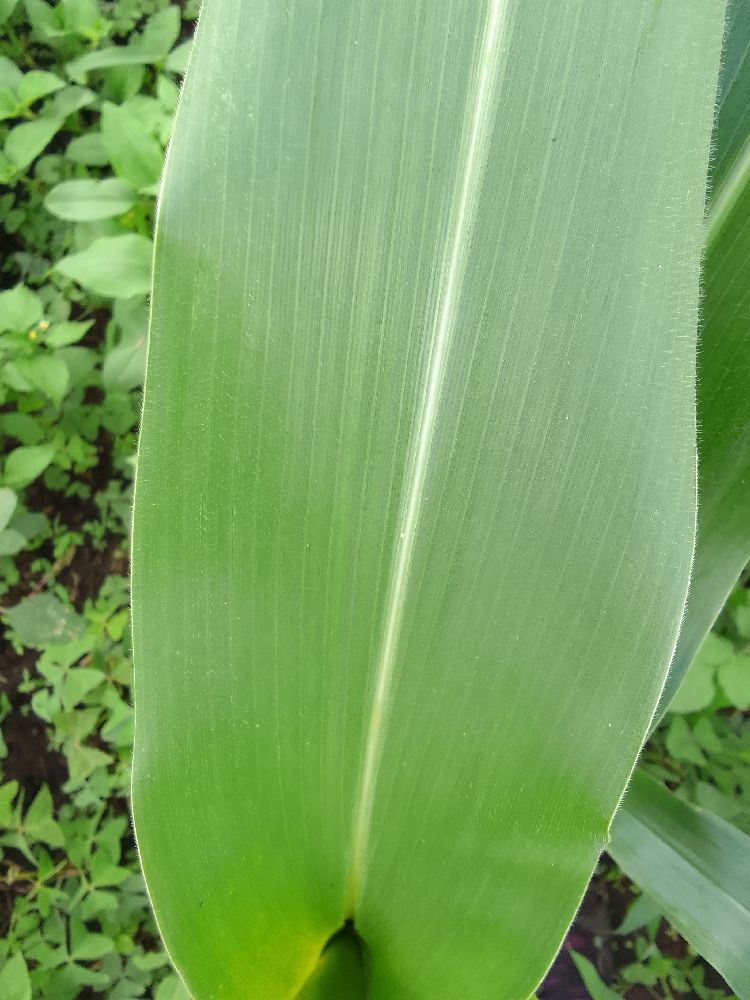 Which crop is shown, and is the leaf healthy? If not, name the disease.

maize, healthy
